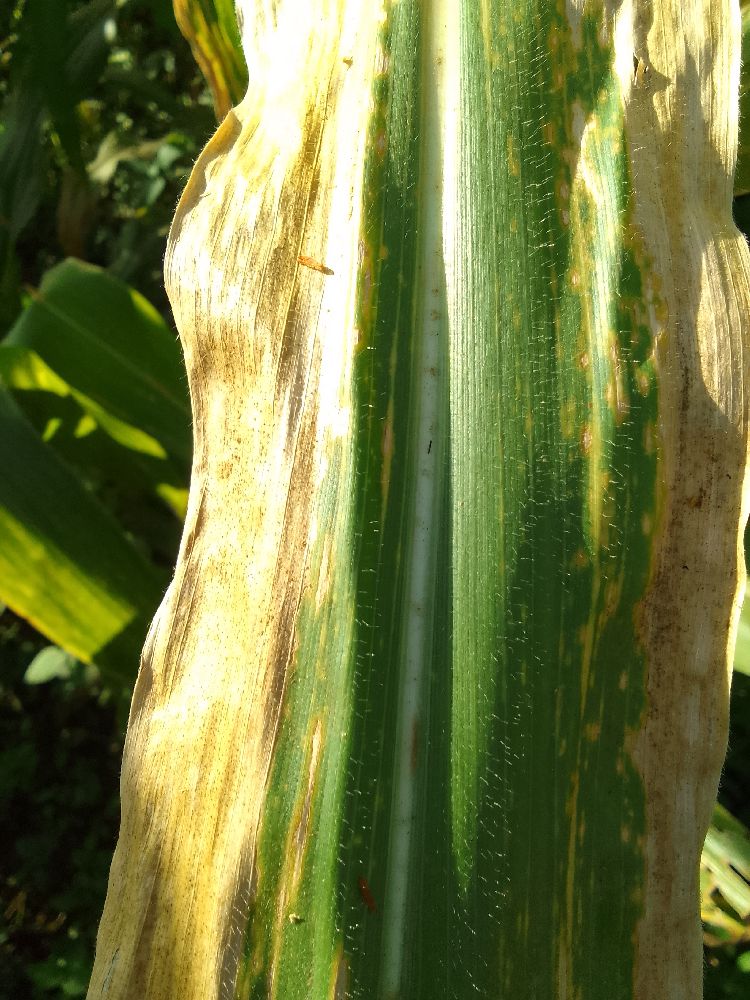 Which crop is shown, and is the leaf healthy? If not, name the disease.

maize, maize lethal necrosis
